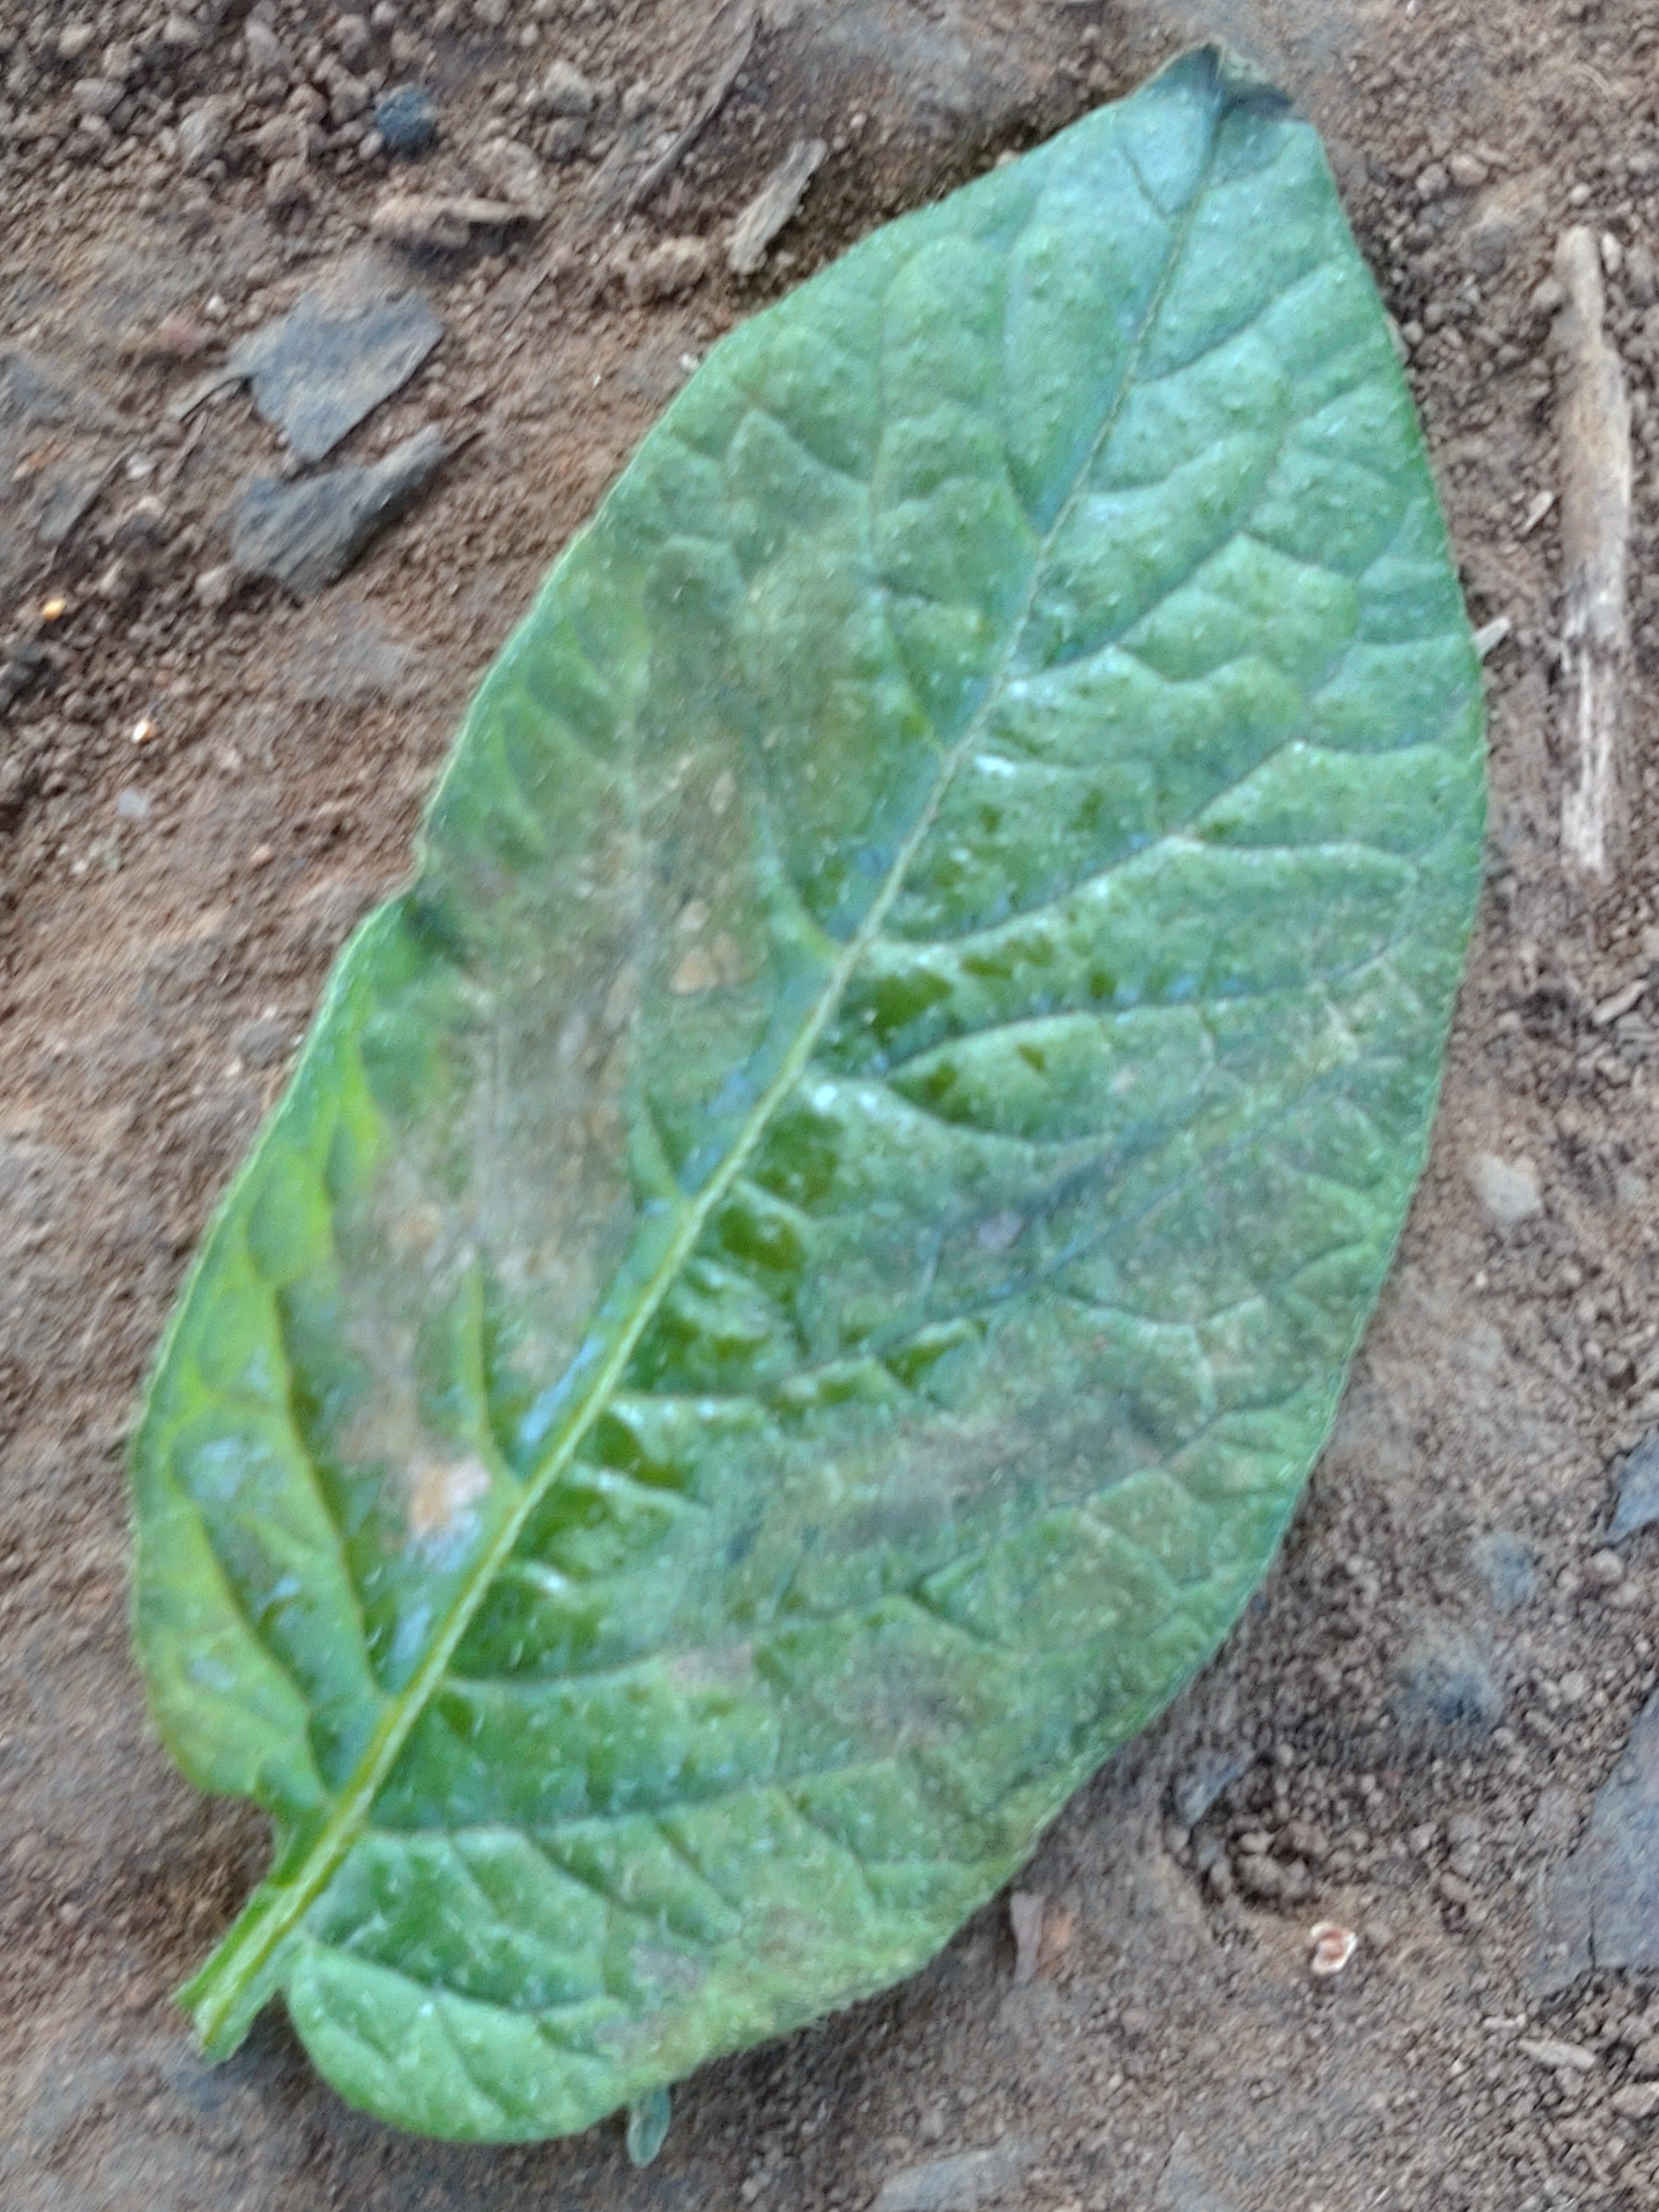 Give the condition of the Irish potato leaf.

early blight
